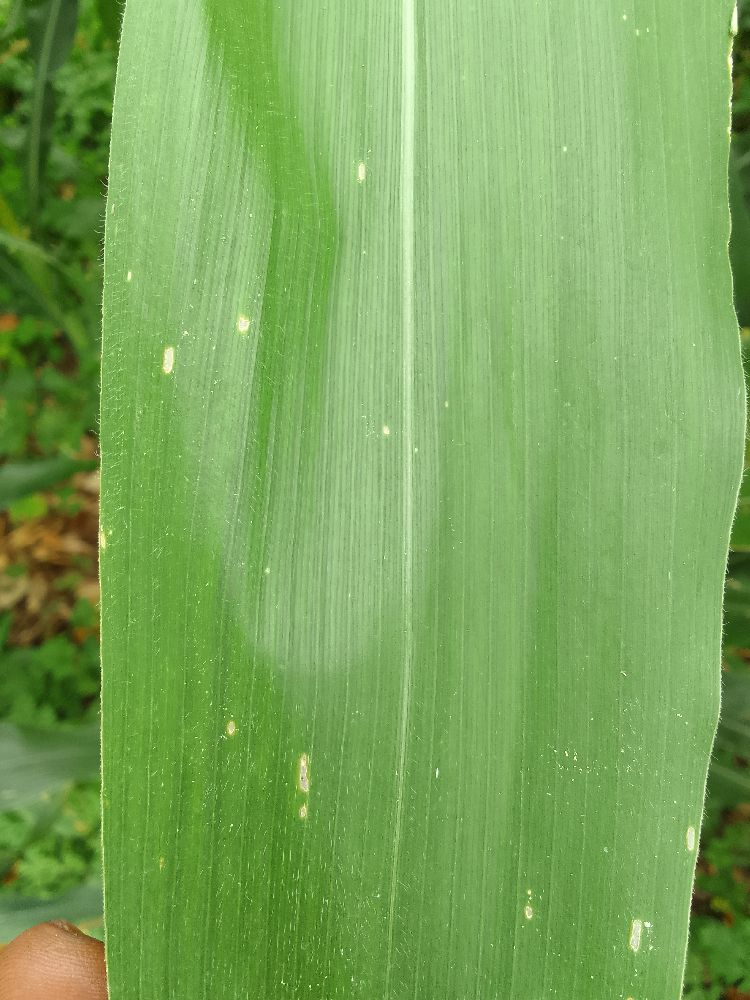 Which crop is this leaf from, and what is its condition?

maize, healthy
